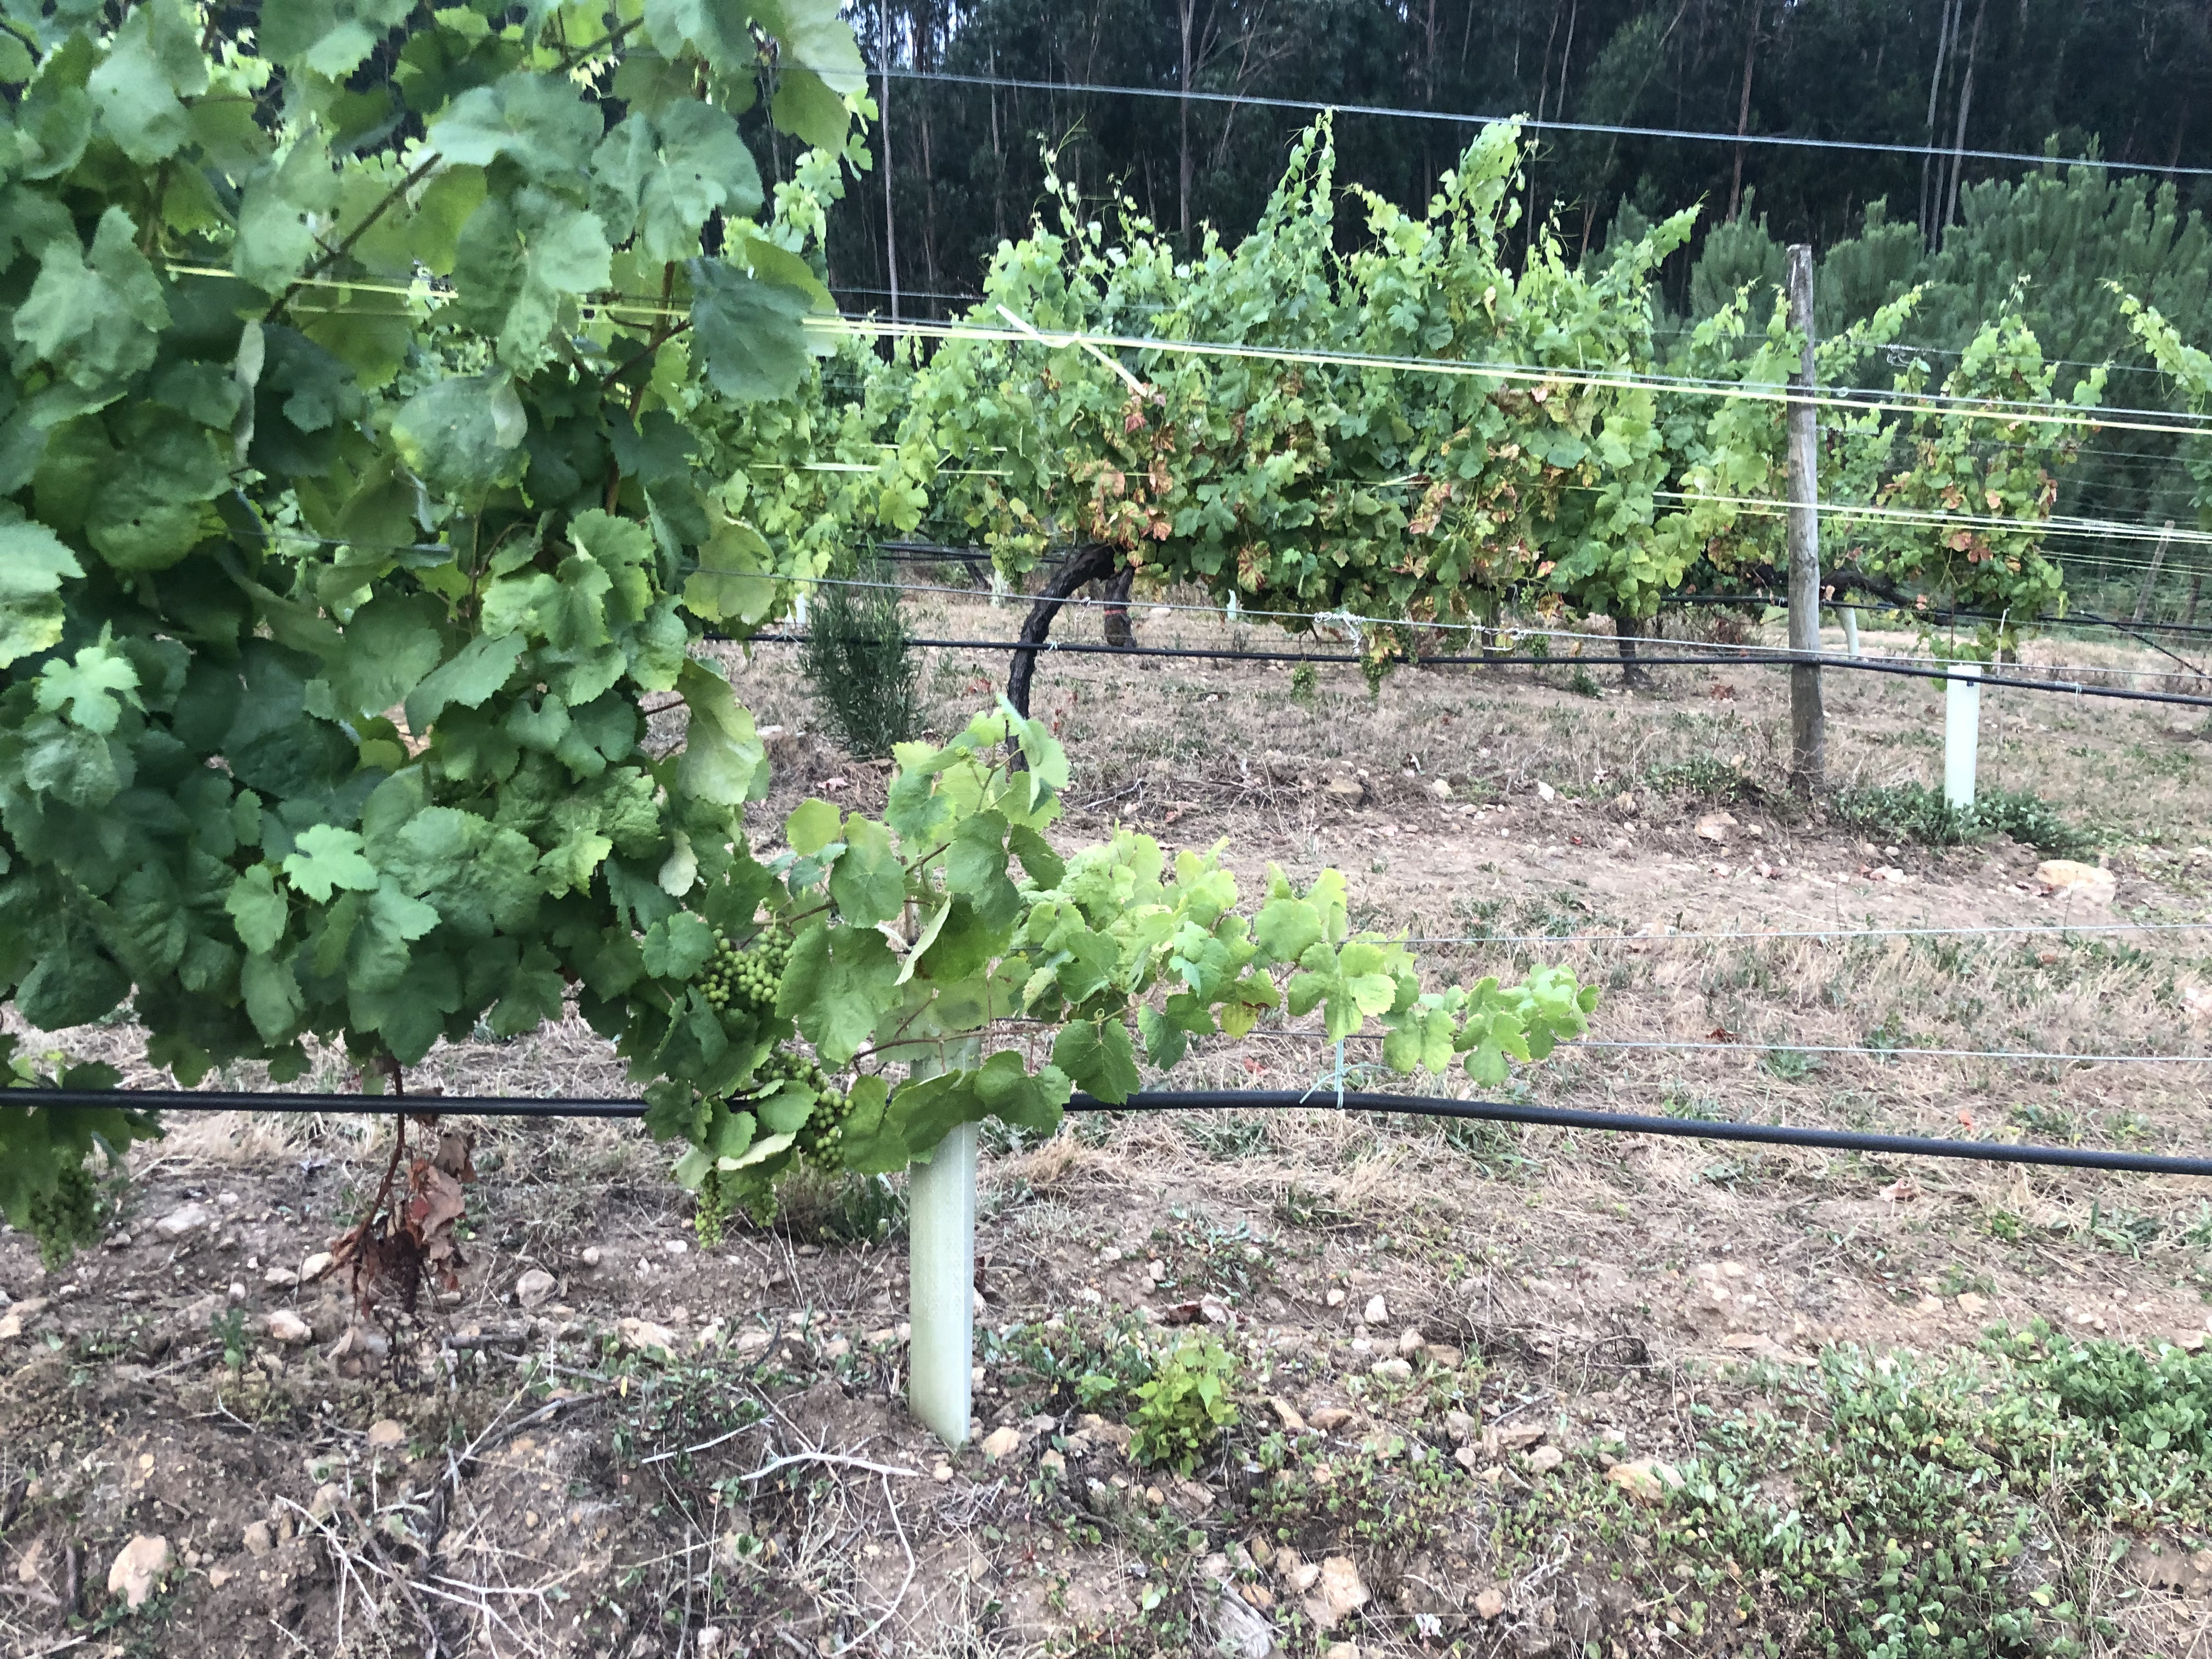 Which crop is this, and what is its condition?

grapevine, not affected by esca disease
